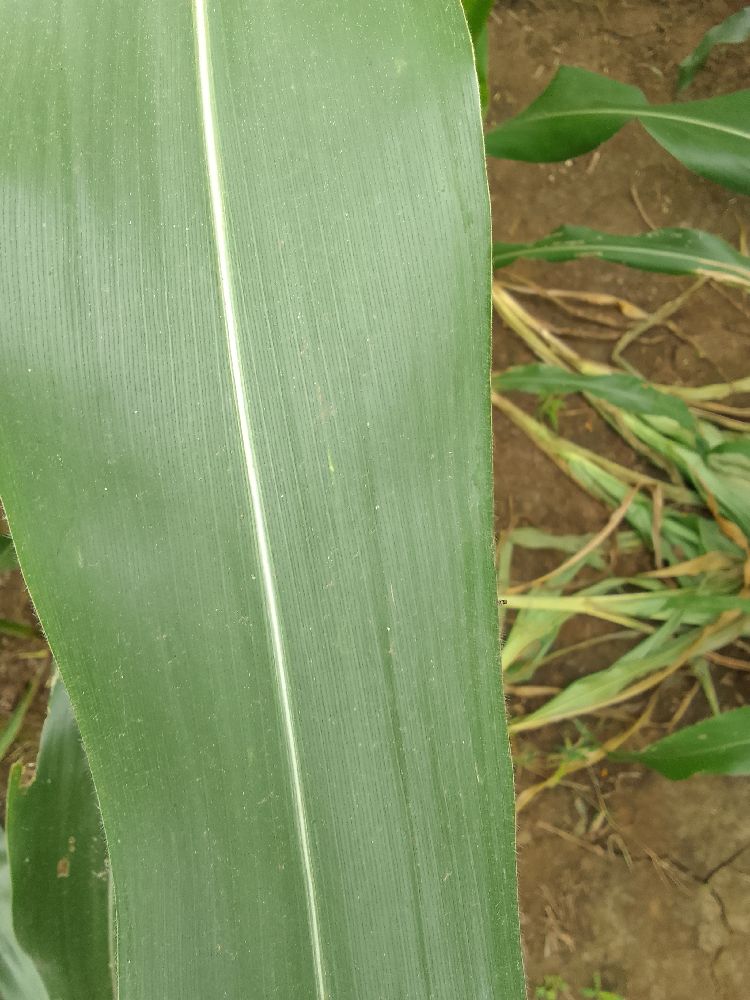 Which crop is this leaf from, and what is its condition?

maize, healthy
